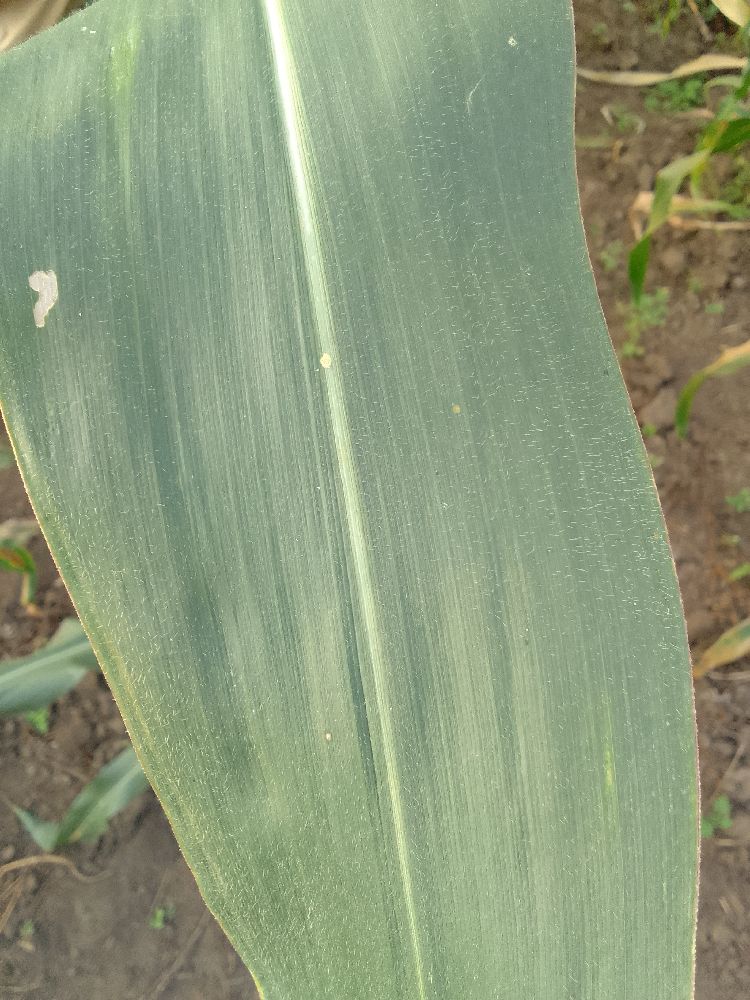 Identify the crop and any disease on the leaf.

maize, healthy
